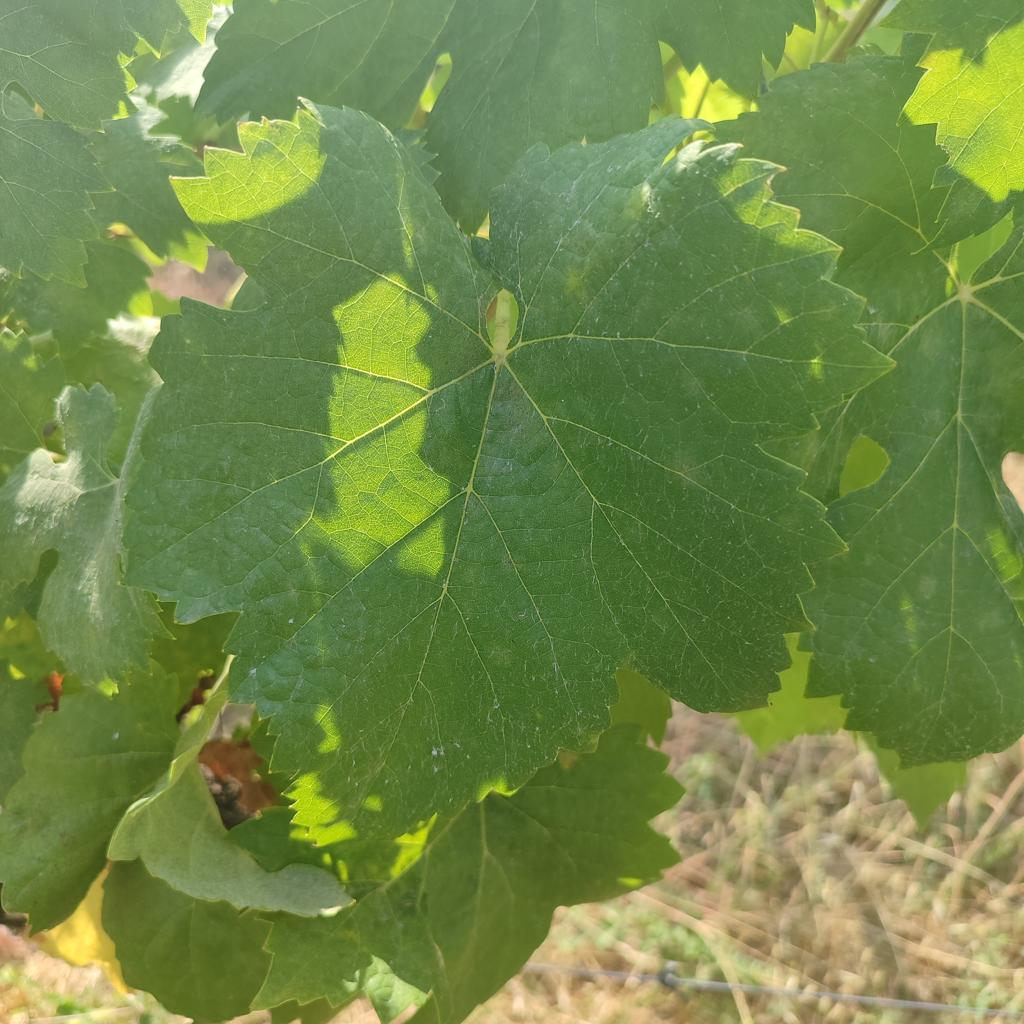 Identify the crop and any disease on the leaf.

grapevine, healthy
